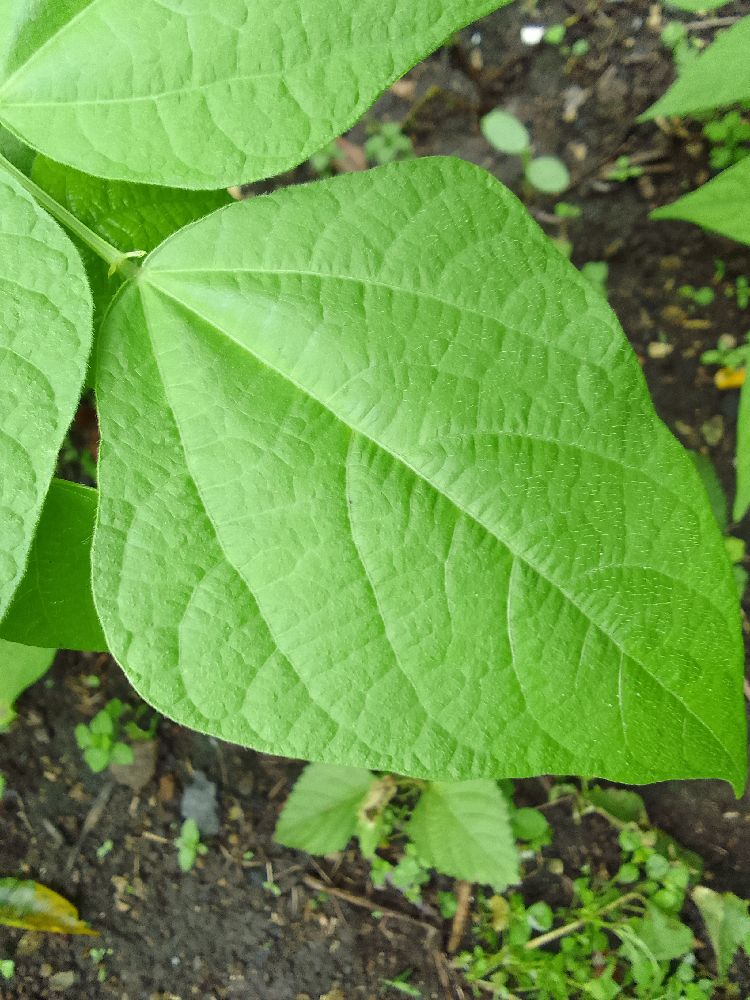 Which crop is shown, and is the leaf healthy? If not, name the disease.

common bean, healthy
